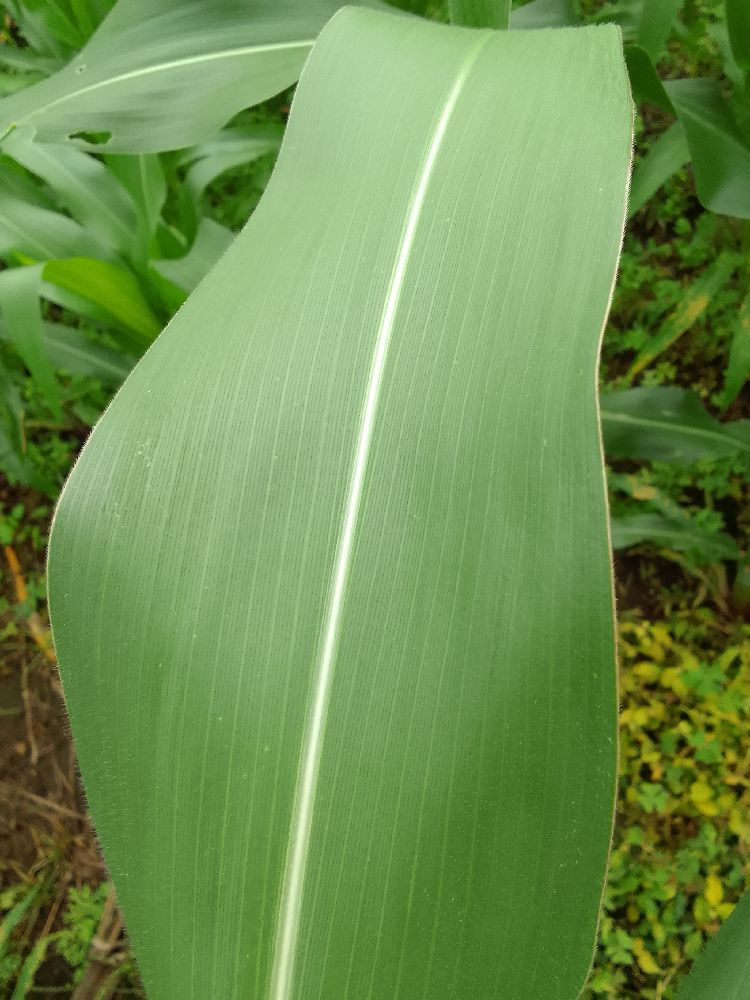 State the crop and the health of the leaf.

maize, healthy
